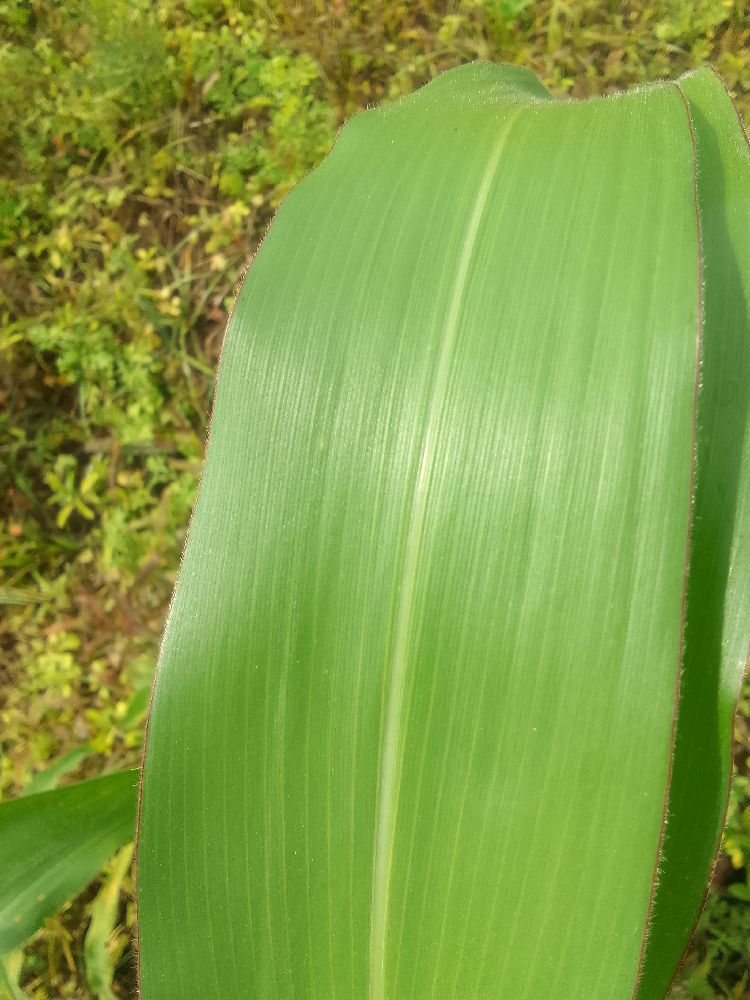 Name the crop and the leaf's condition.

maize, healthy
